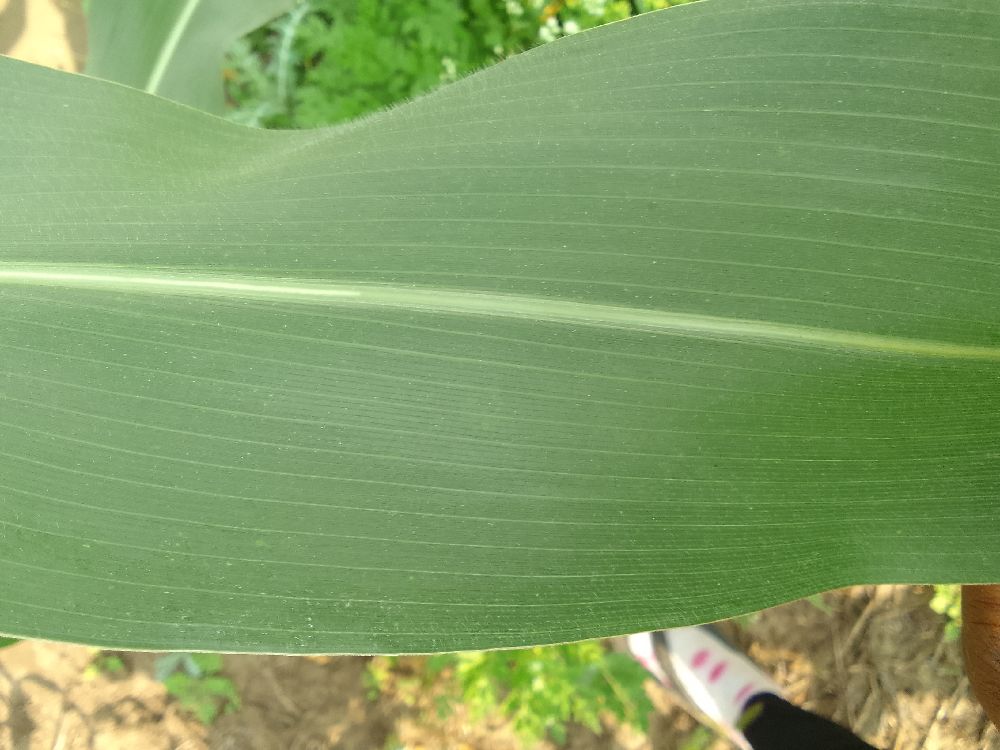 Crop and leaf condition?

maize, healthy
